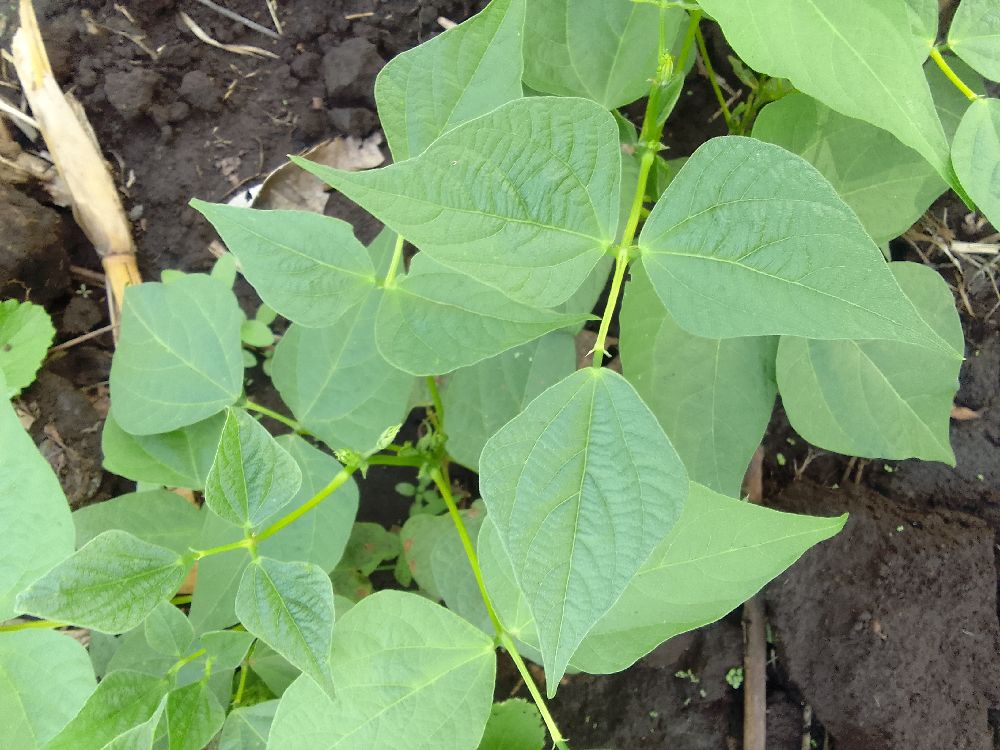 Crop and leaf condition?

common bean, healthy
